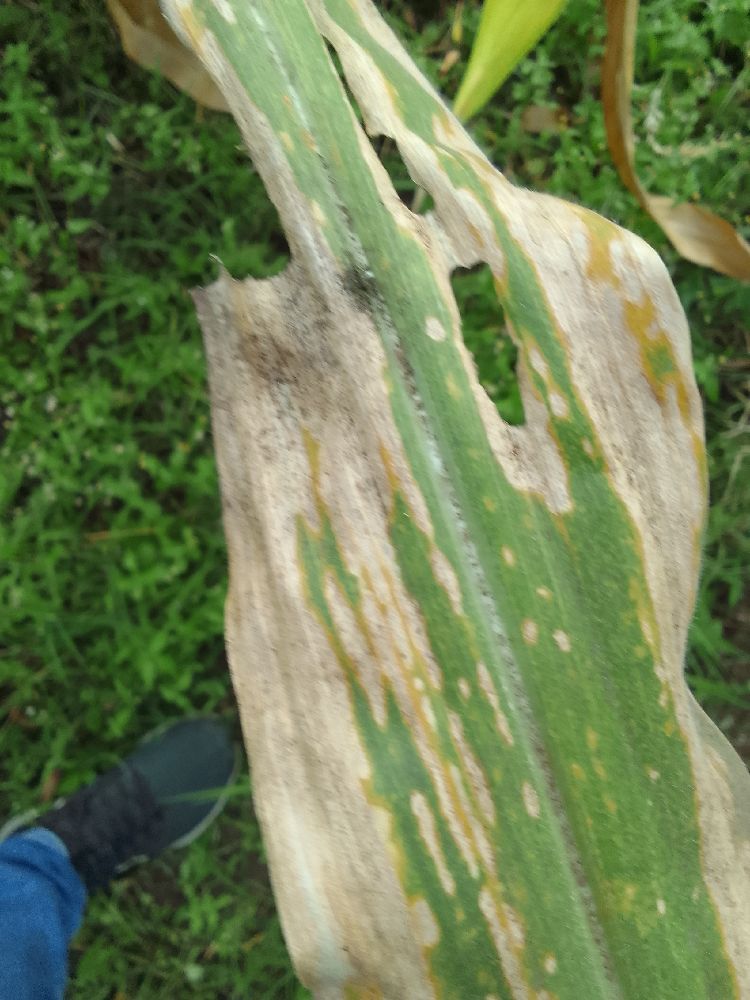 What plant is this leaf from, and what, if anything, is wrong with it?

maize, maize lethal necrosis
